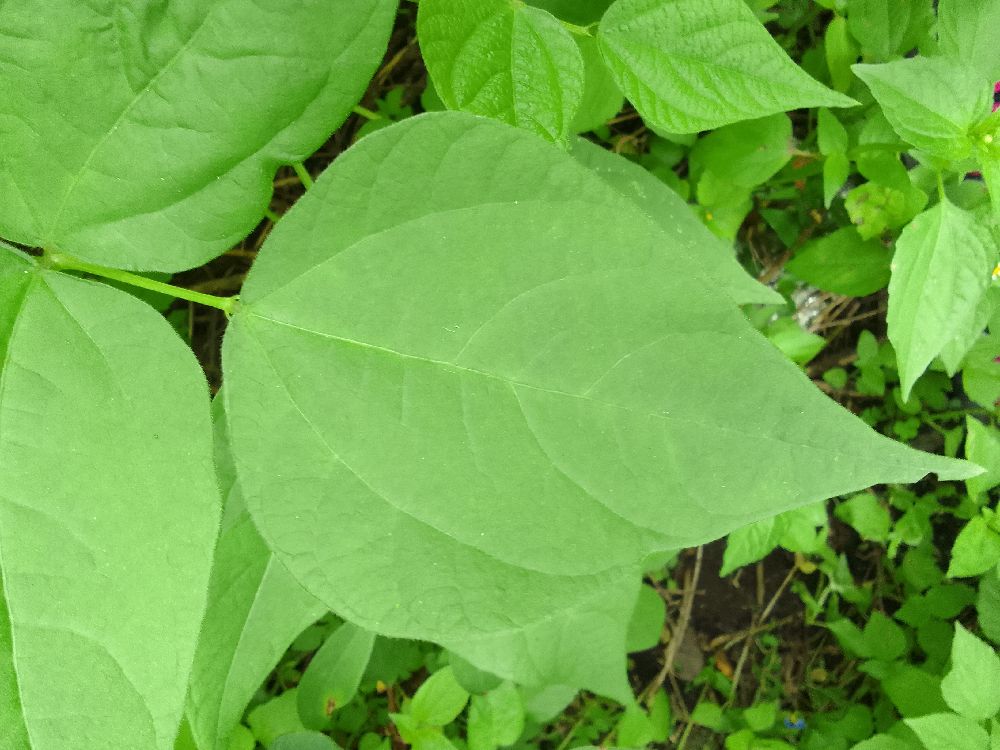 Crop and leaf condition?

common bean, healthy
